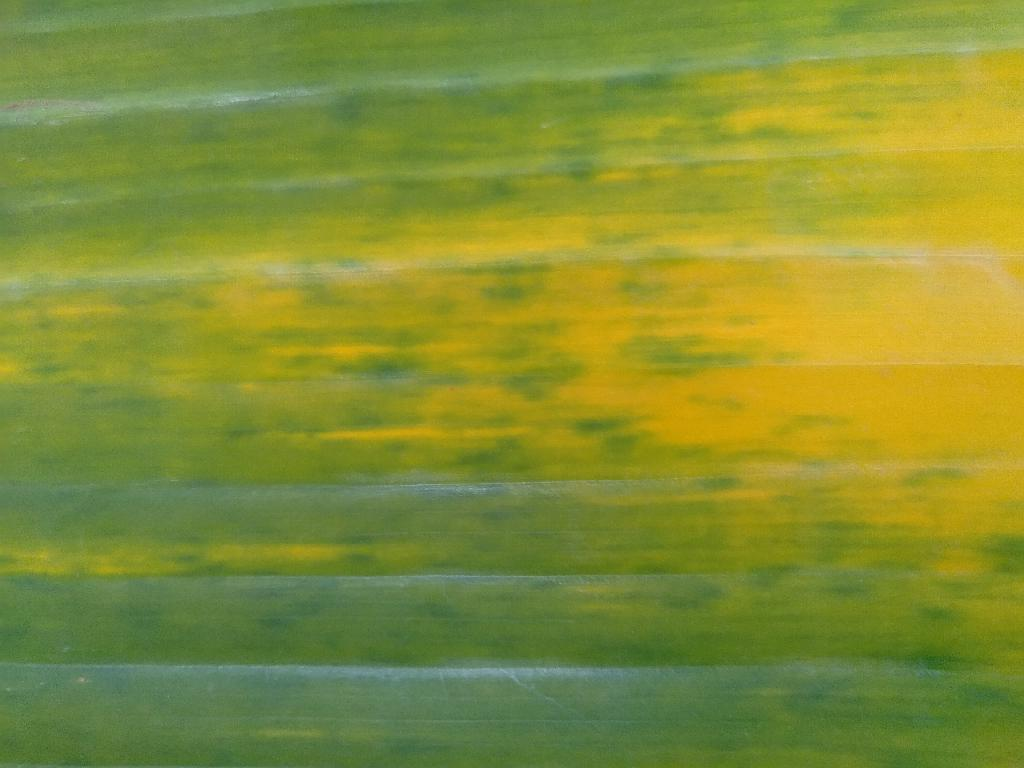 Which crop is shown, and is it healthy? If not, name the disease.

banana, fusarium wilt race 1
